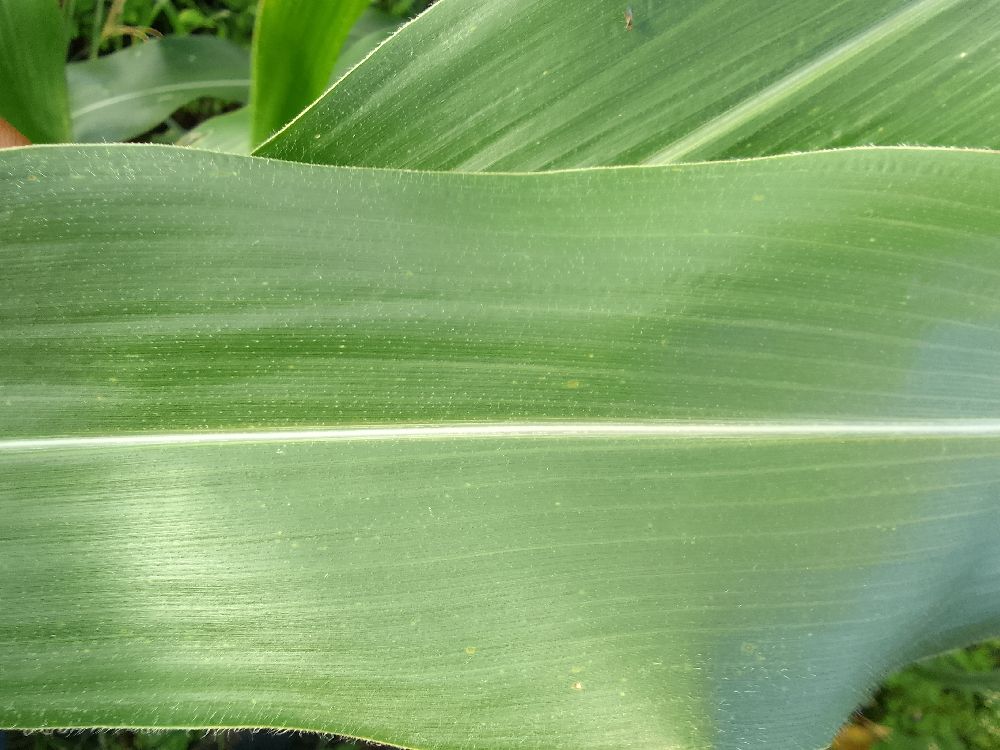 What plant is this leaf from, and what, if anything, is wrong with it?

maize, healthy
